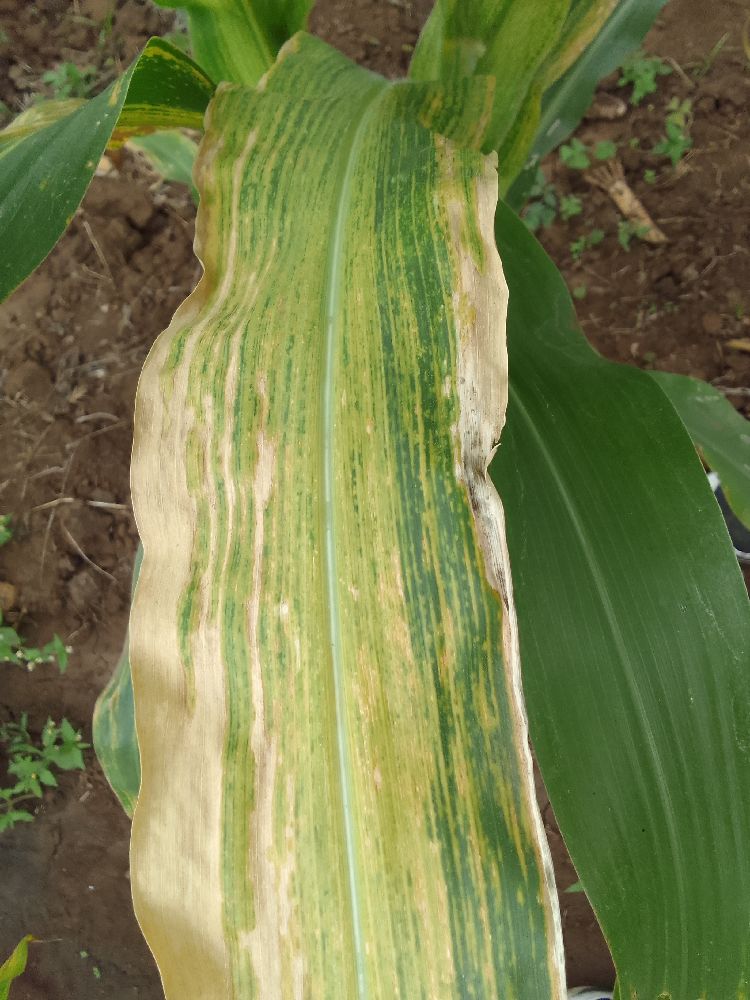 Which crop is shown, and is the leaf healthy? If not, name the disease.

maize, maize lethal necrosis
